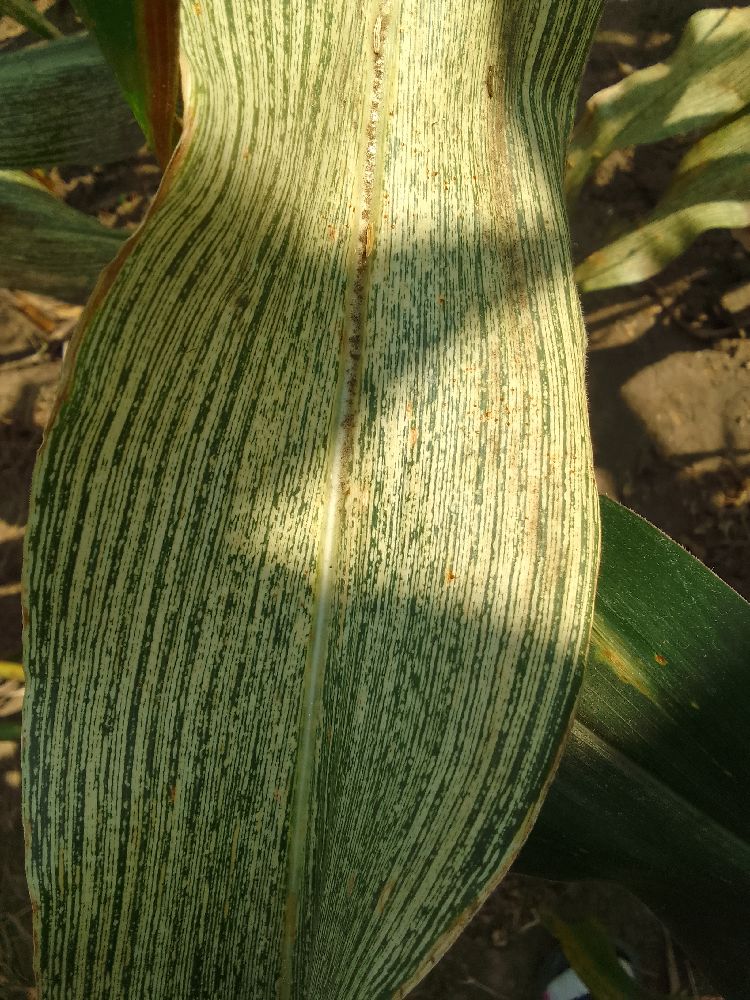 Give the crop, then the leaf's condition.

maize, maize streak virus
